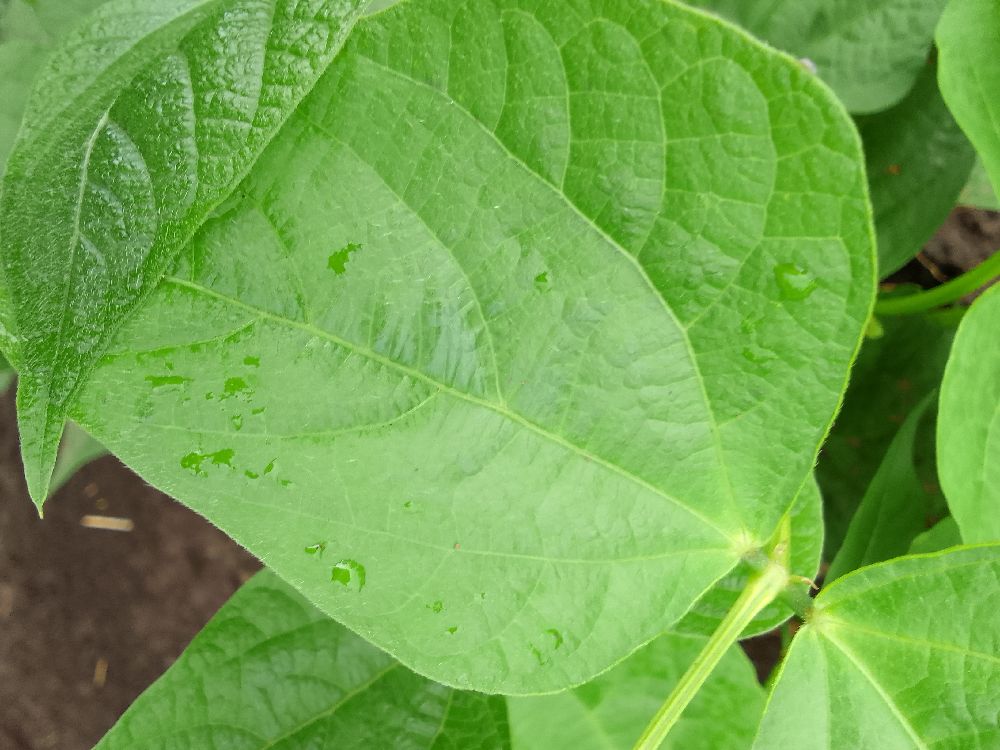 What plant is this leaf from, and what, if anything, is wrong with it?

common bean, healthy
